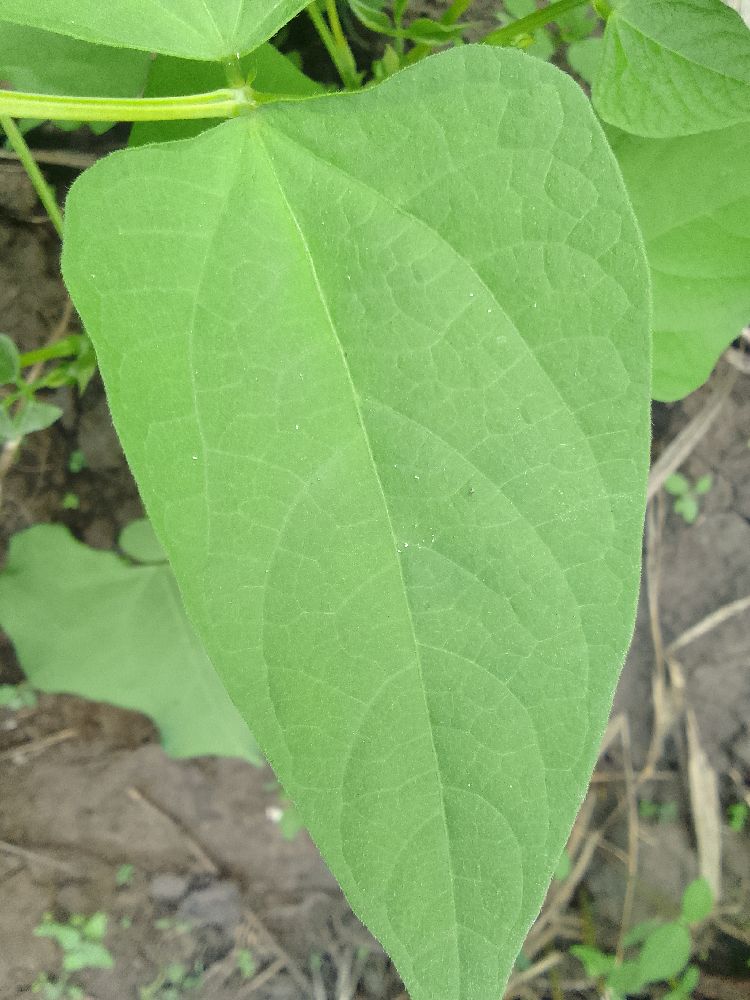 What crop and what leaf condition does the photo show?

common bean, healthy
